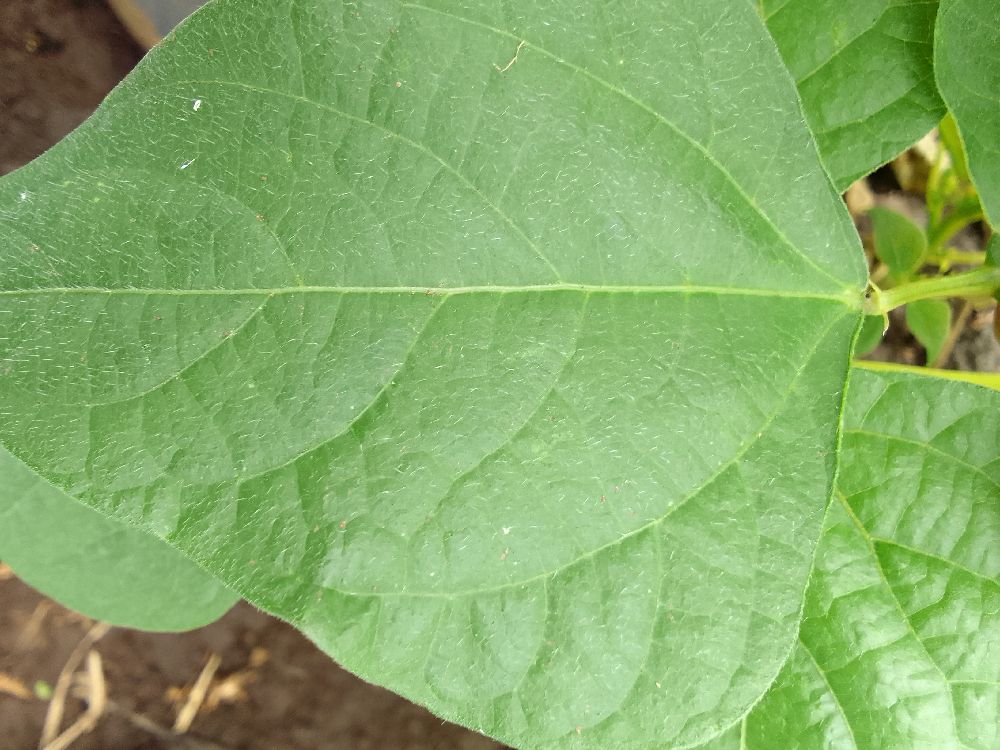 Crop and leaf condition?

common bean, healthy
